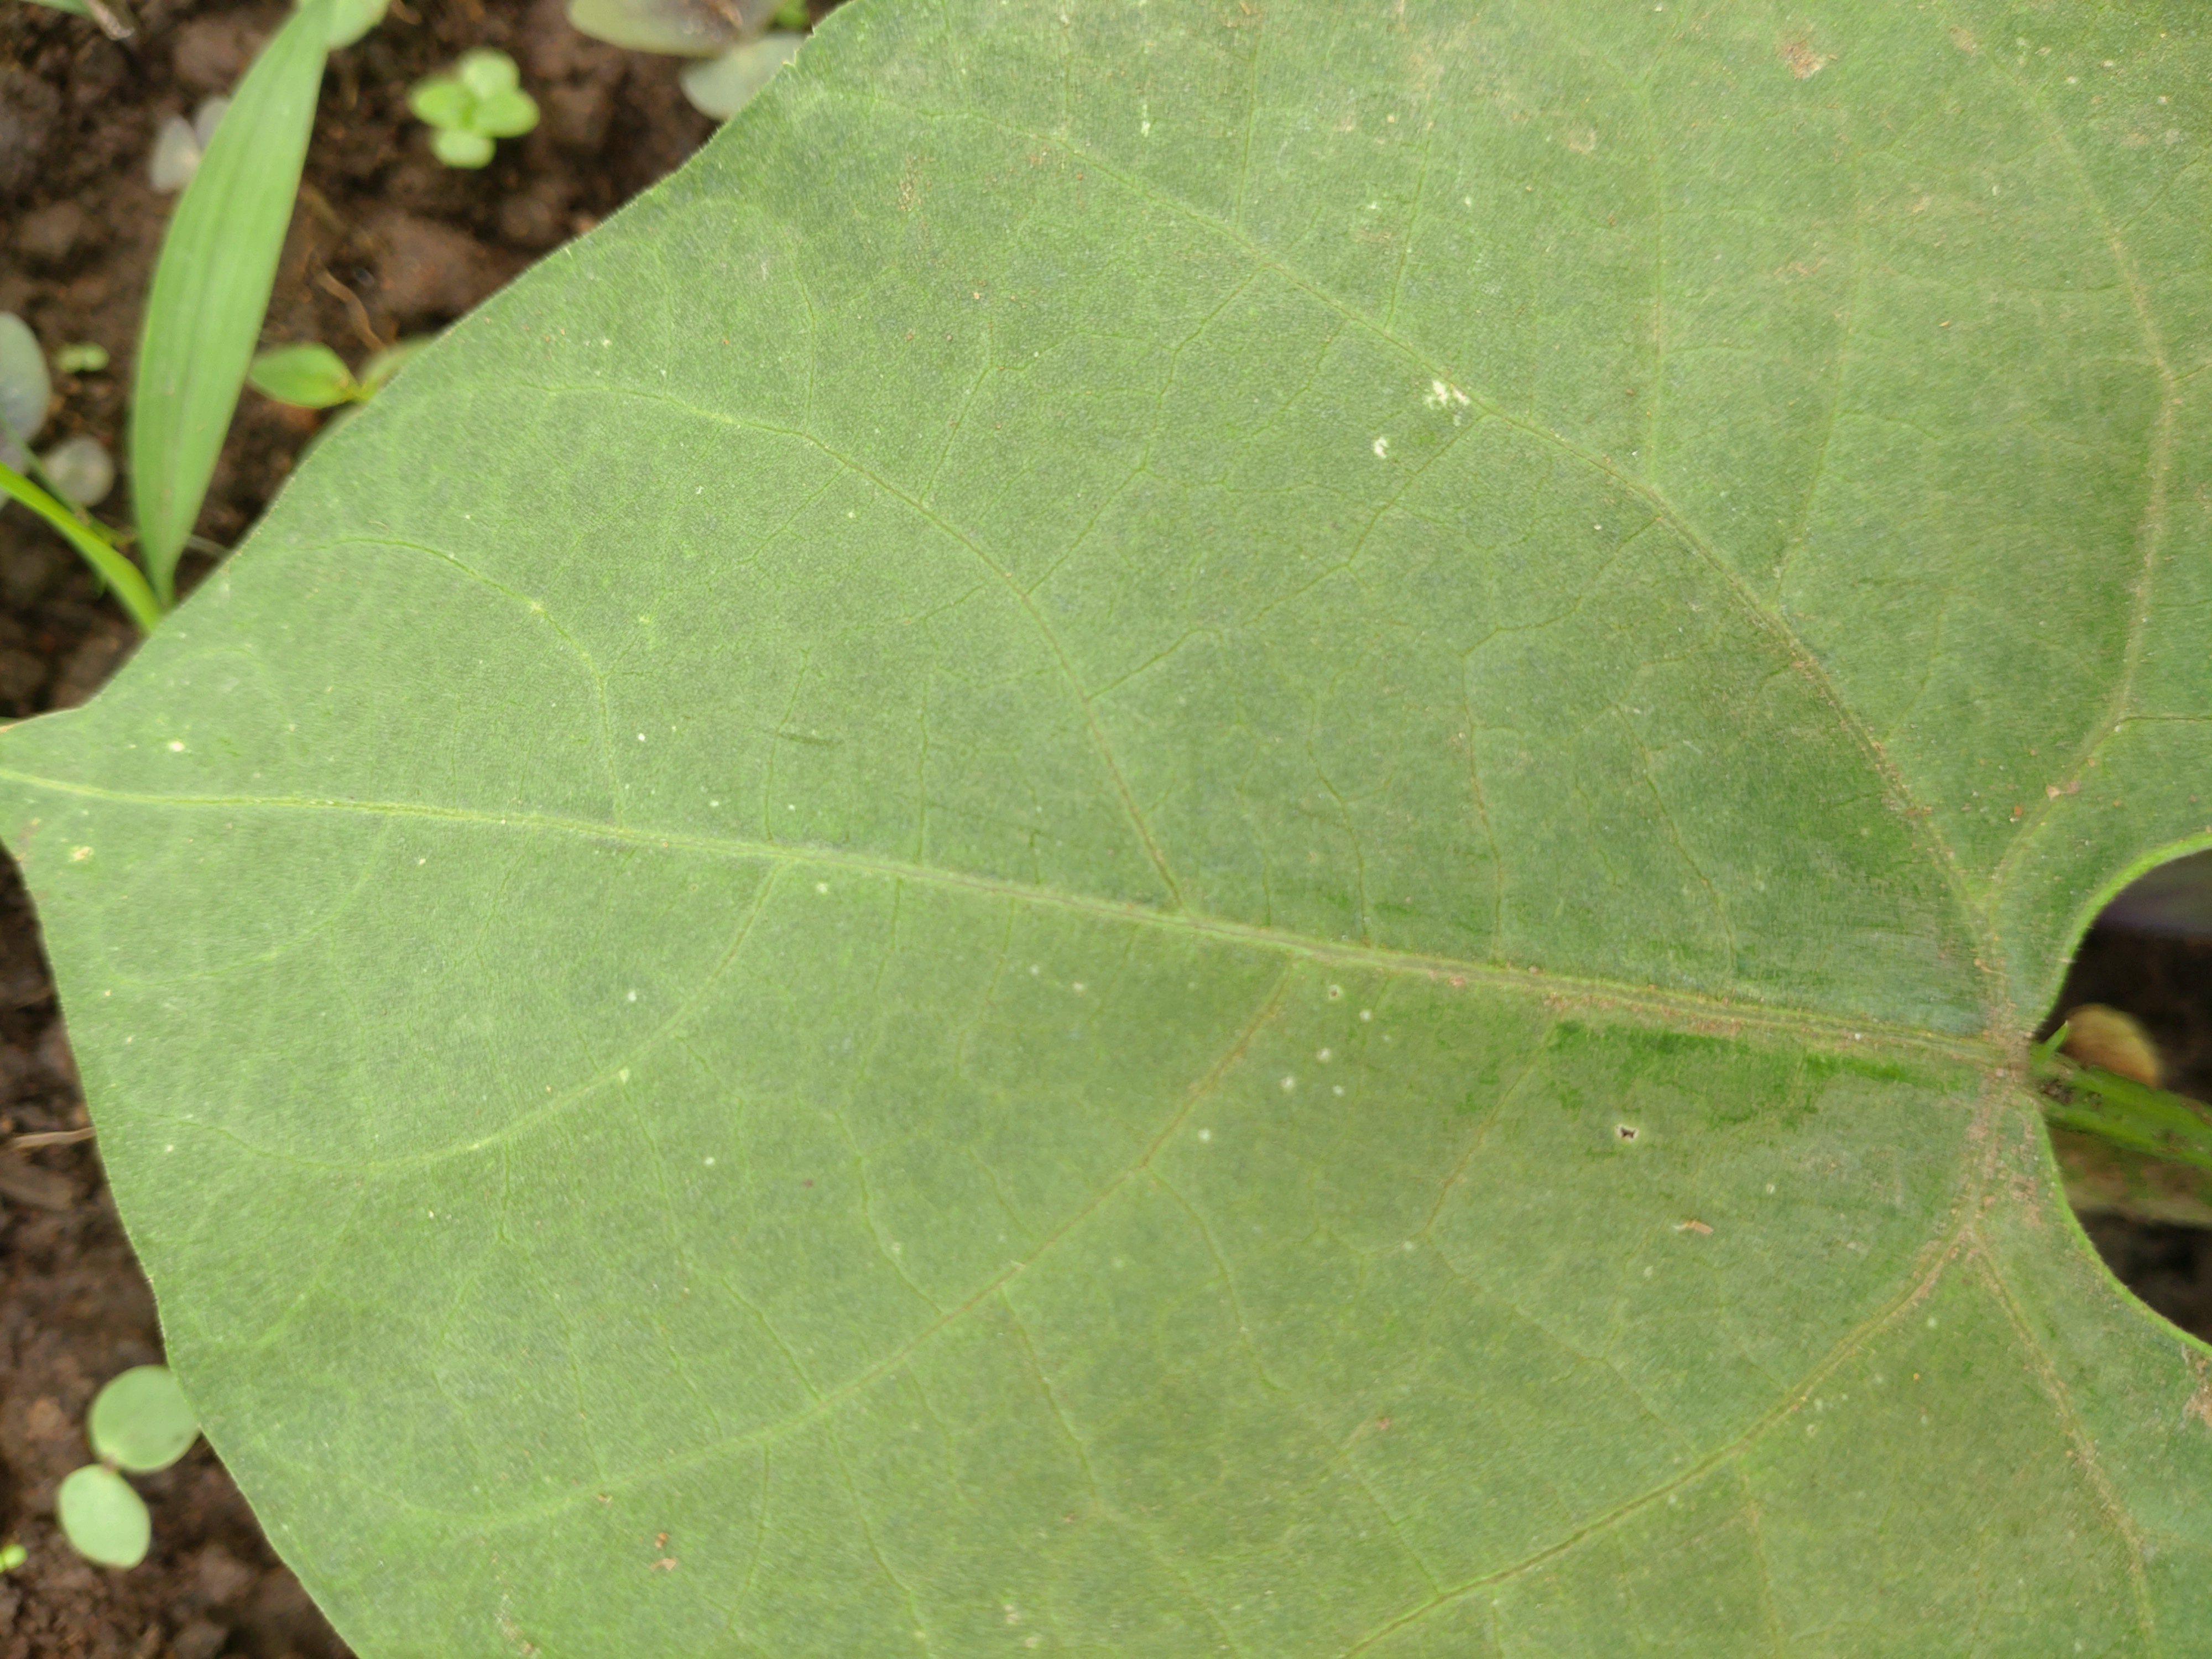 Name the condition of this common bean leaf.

healthy
